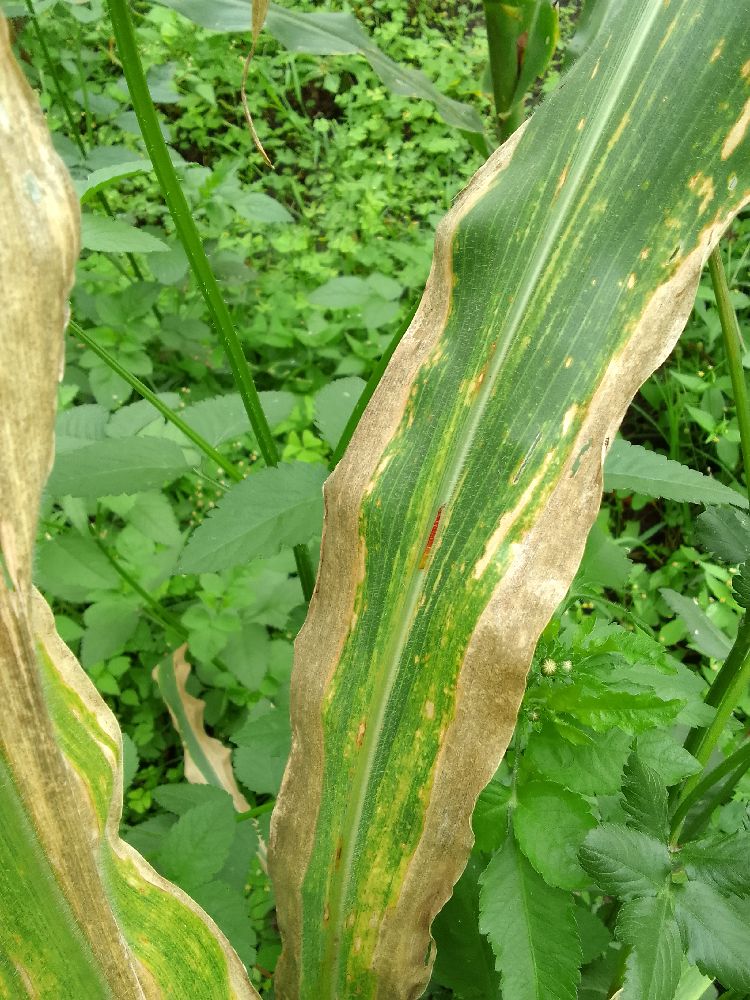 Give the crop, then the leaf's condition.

maize, maize lethal necrosis
